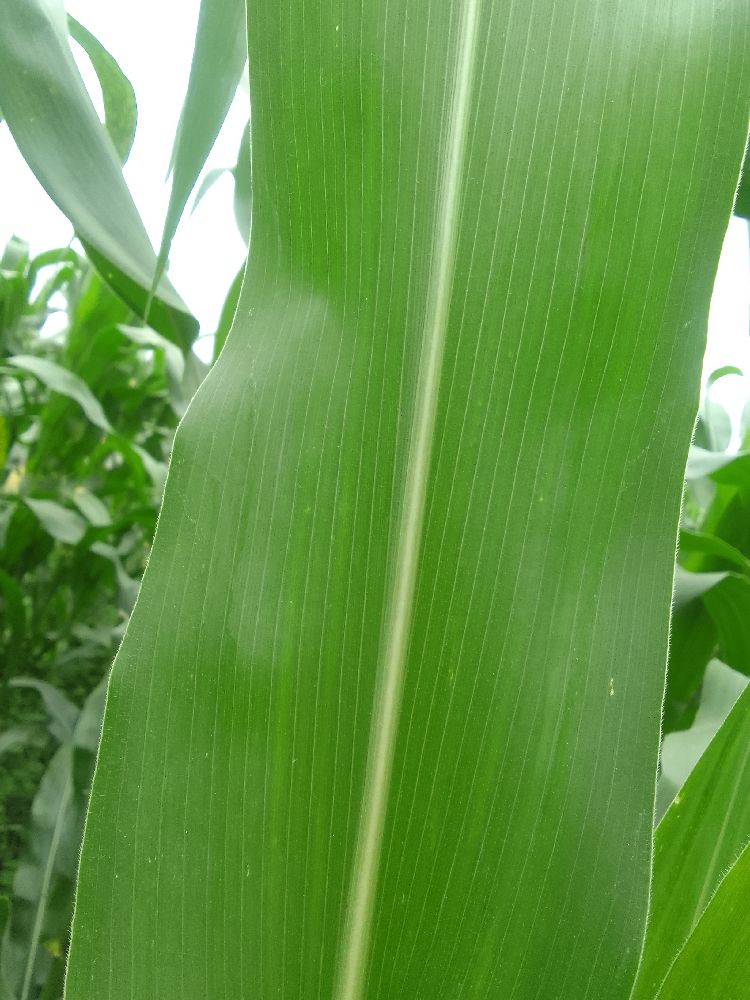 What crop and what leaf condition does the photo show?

maize, healthy
